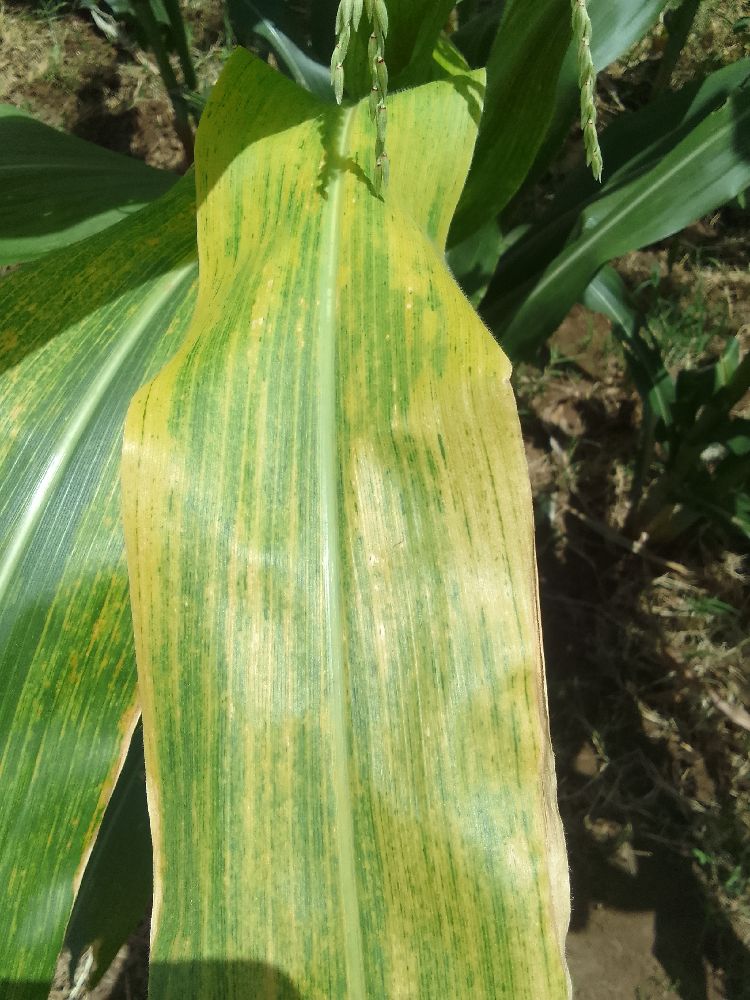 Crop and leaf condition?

maize, maize lethal necrosis
